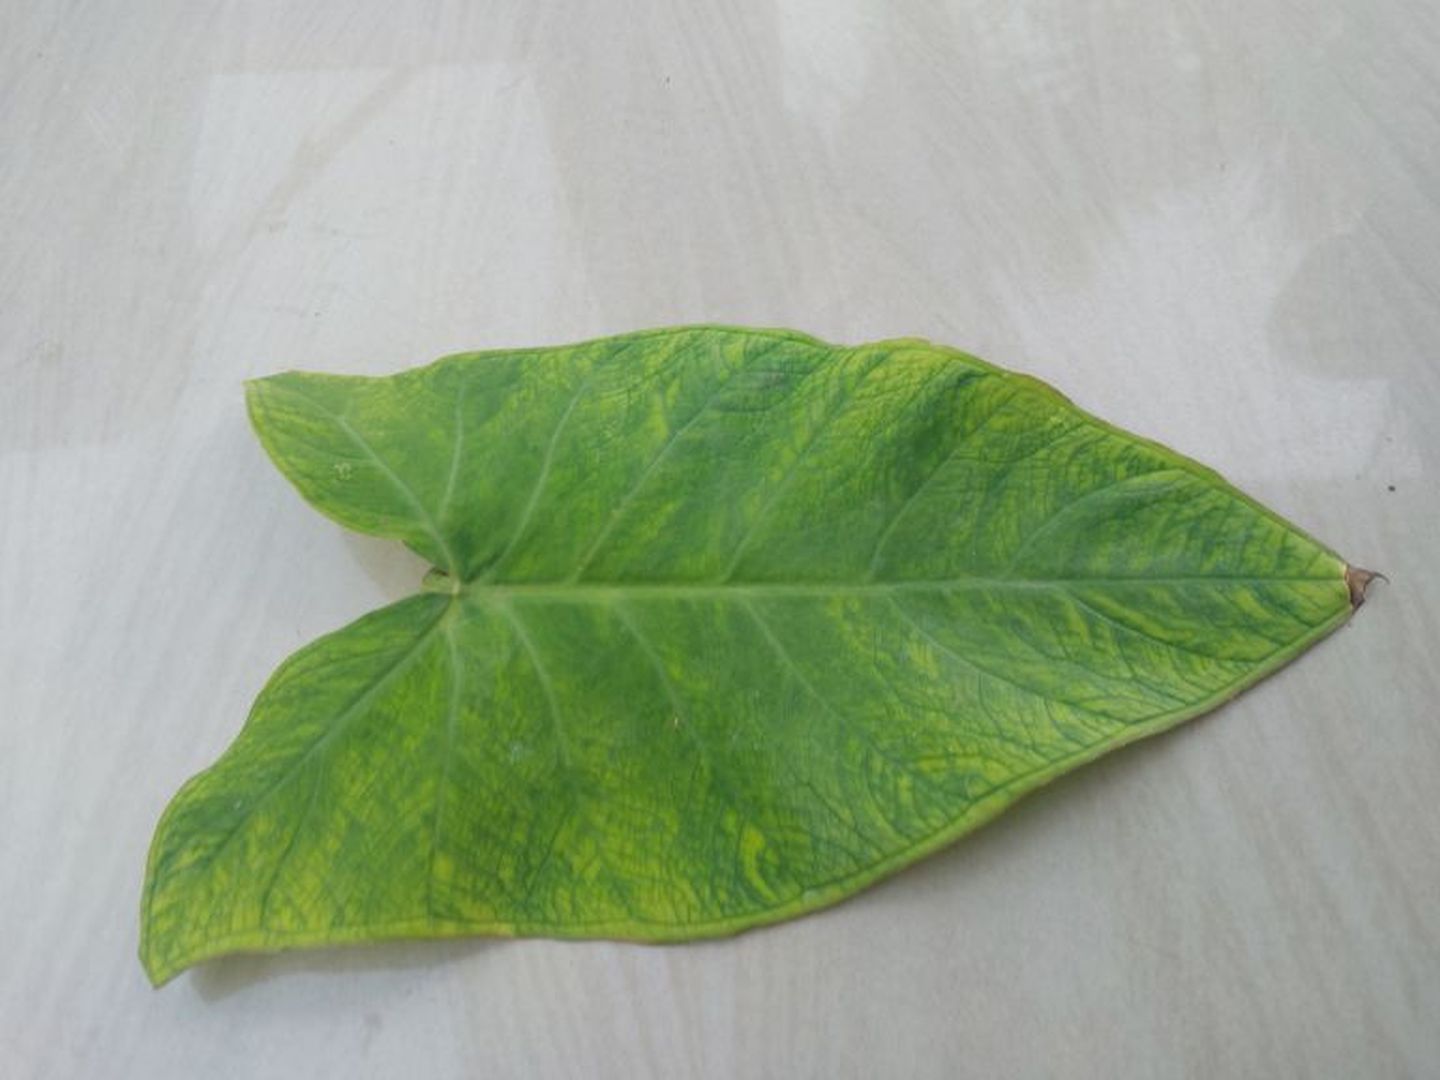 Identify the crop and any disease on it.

taro, mosaic
